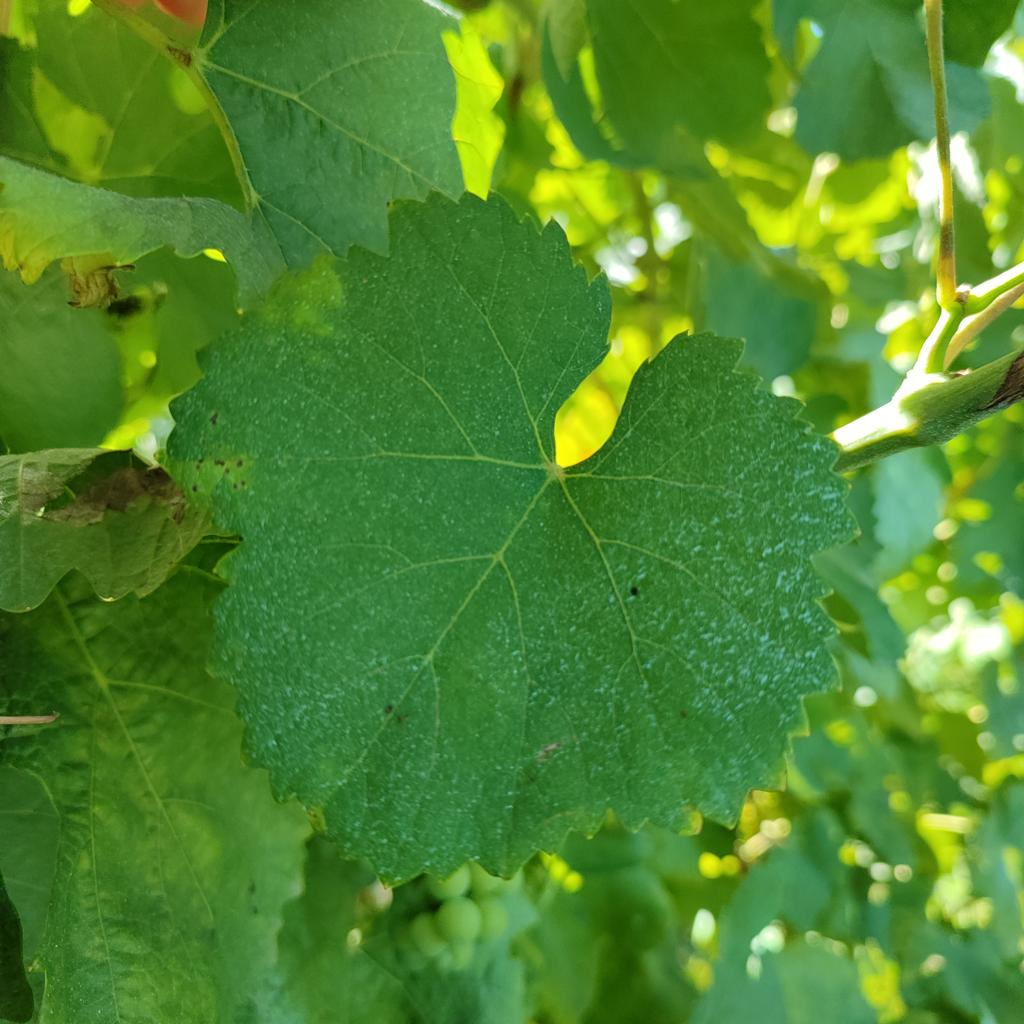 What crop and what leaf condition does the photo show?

grapevine, healthy
